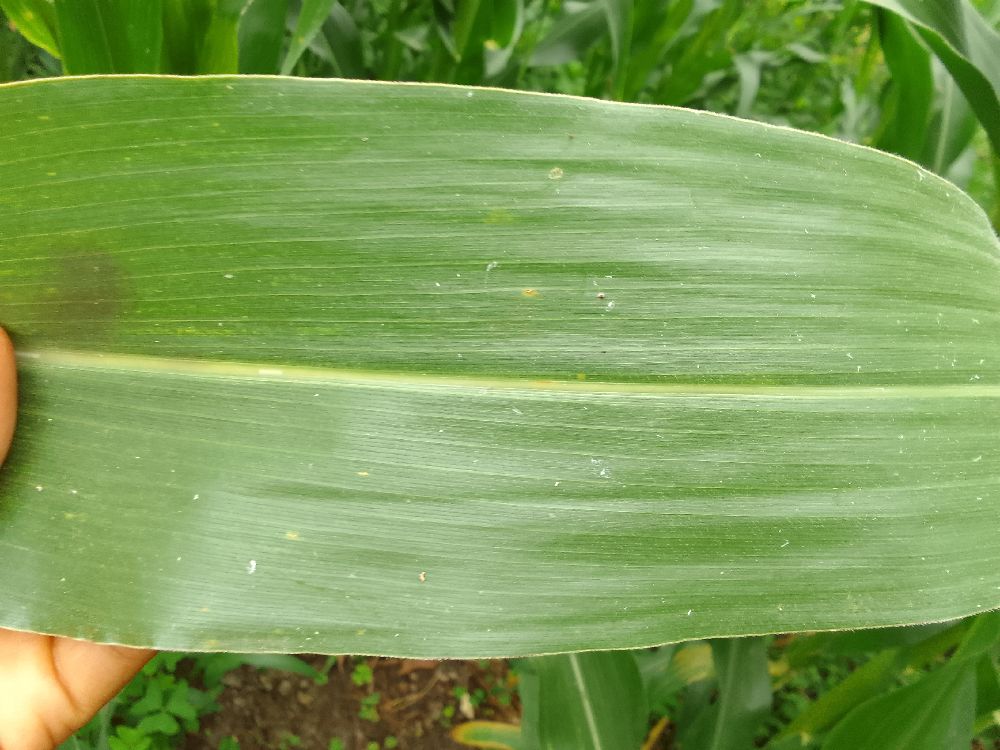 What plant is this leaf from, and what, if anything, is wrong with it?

maize, healthy
